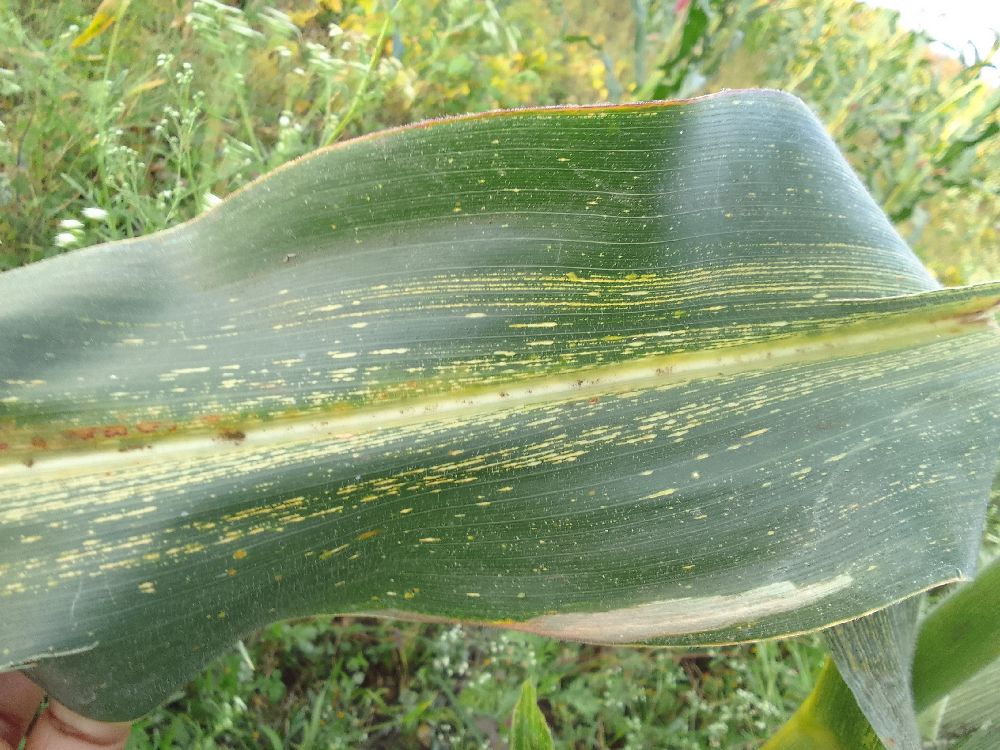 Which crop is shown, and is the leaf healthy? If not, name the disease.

maize, maize streak virus
